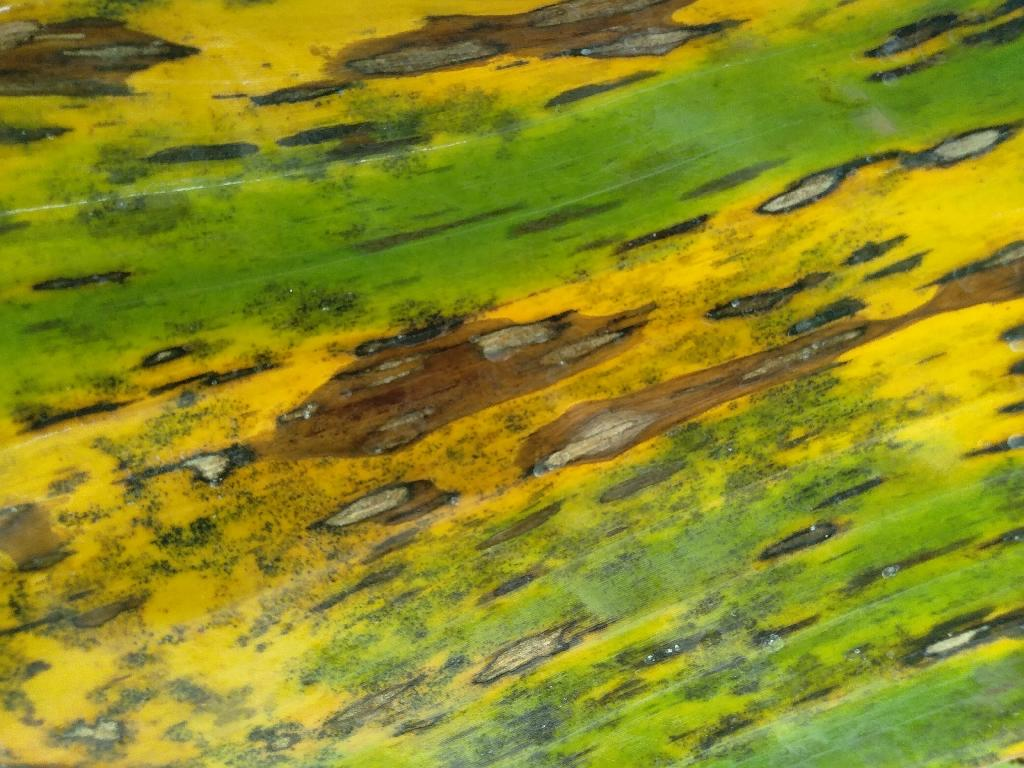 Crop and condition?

banana, black sigatoka
